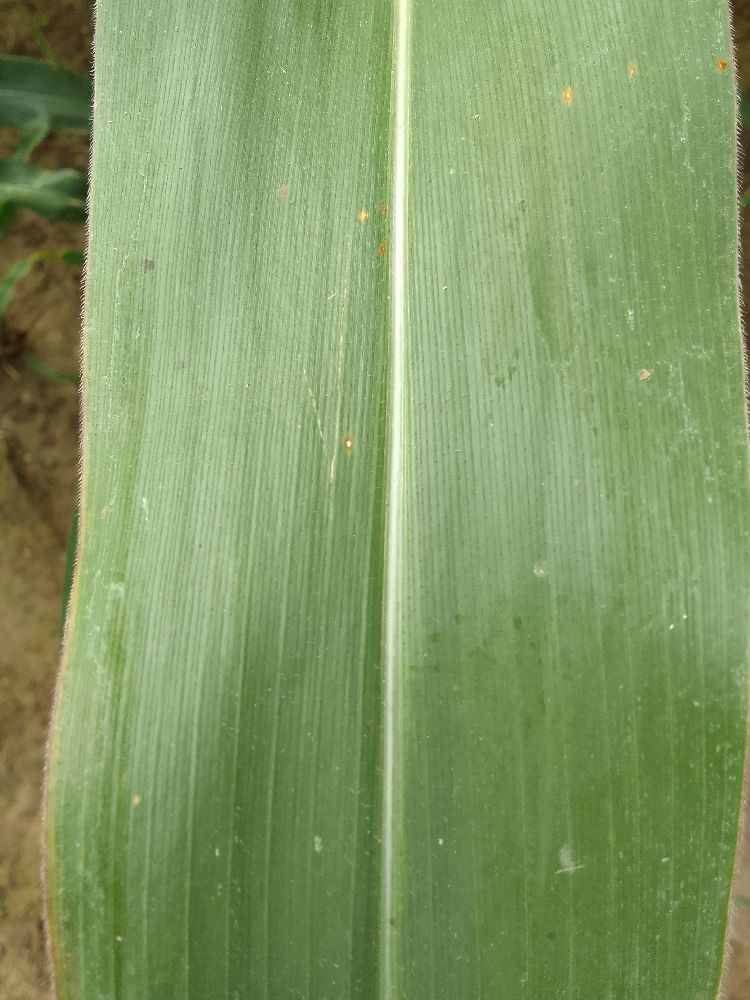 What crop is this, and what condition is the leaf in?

maize, healthy
